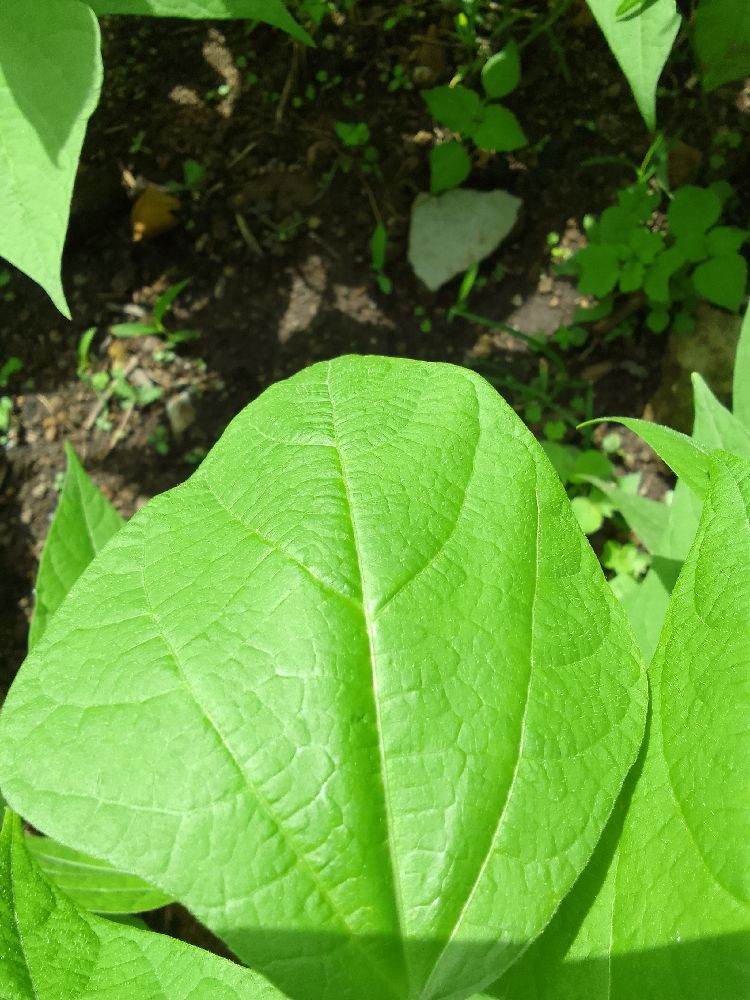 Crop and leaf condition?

common bean, healthy
